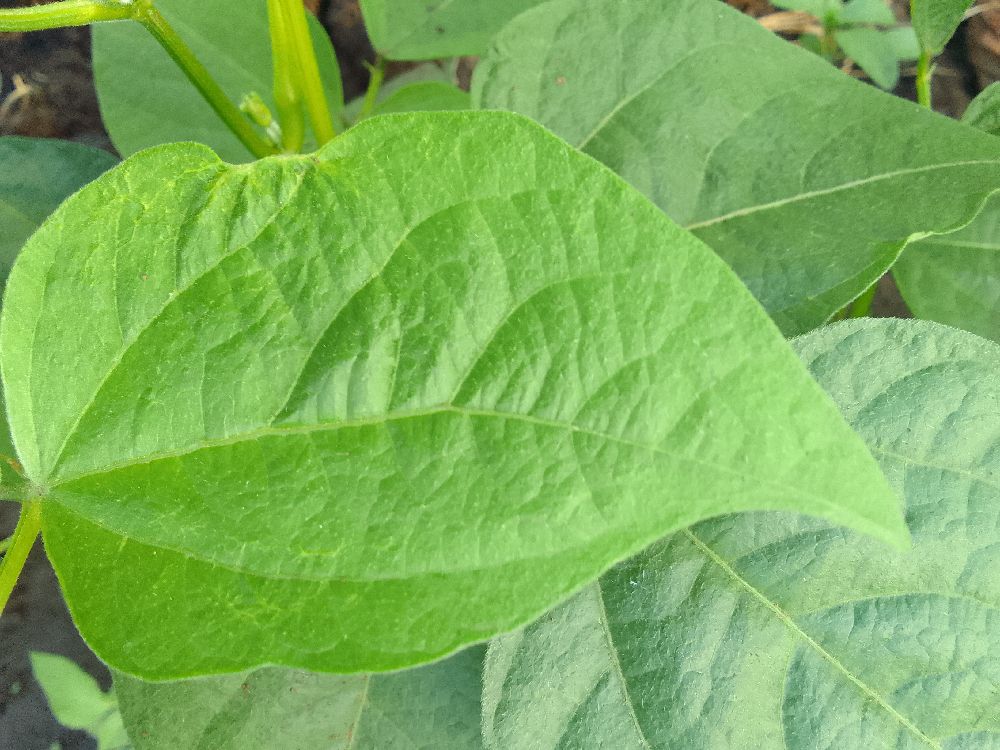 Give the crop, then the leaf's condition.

common bean, healthy
